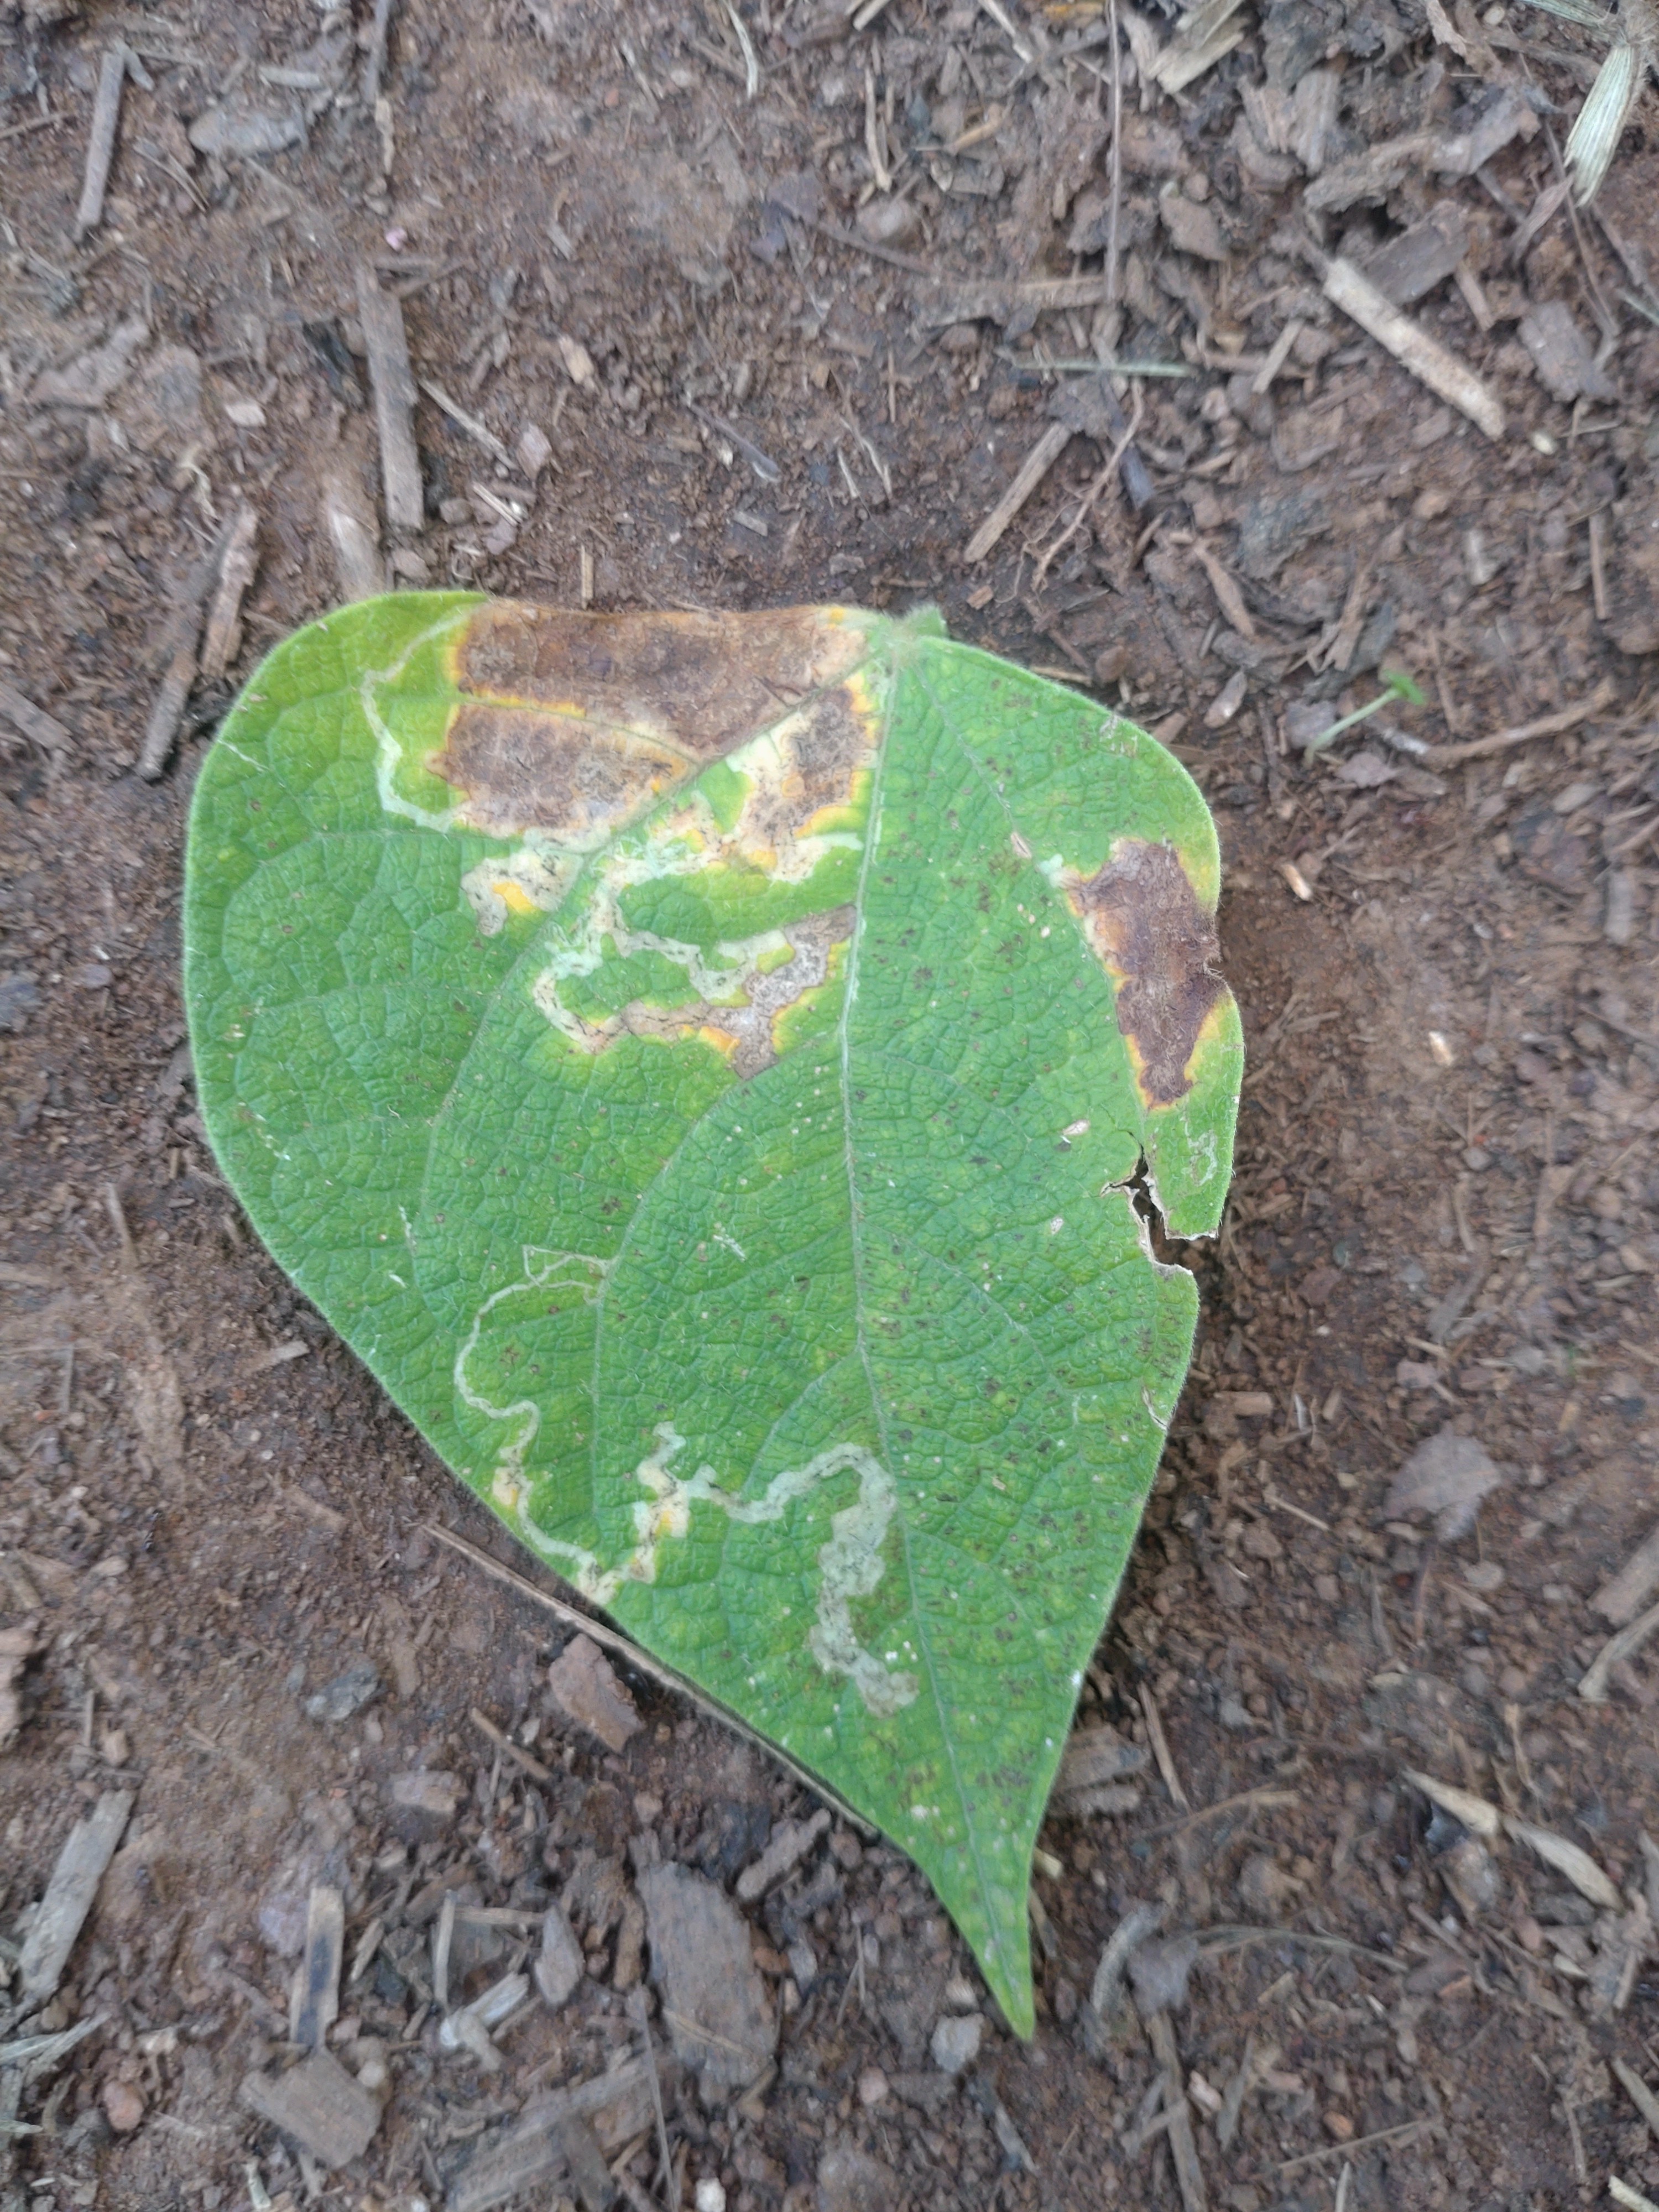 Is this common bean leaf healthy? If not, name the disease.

anthracnose
